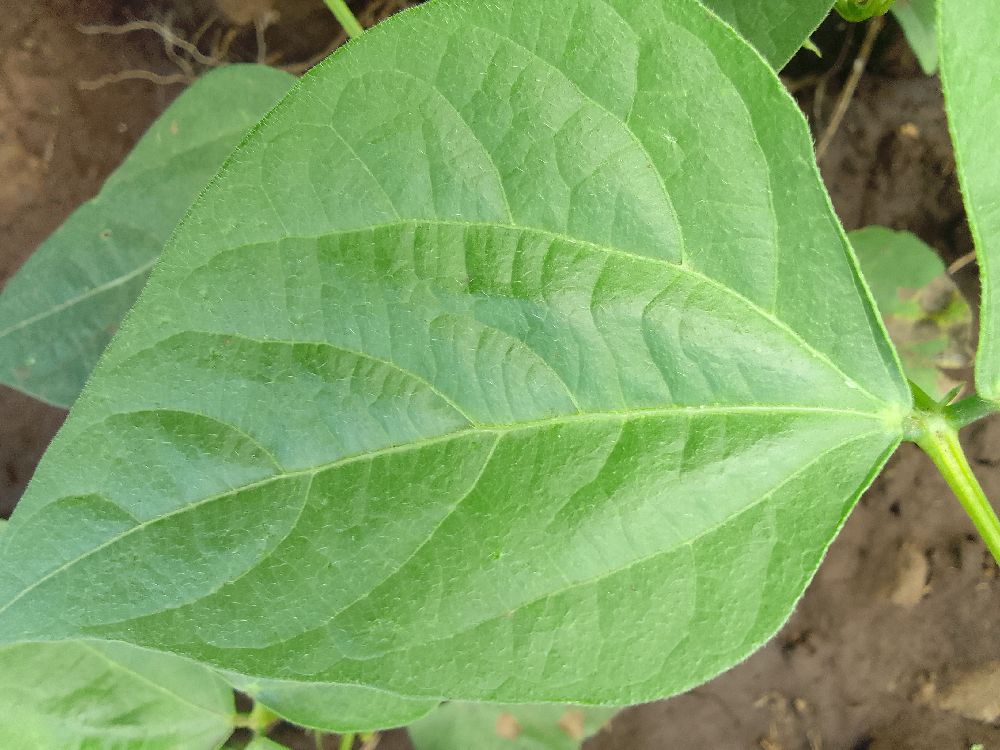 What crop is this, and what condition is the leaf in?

common bean, healthy
